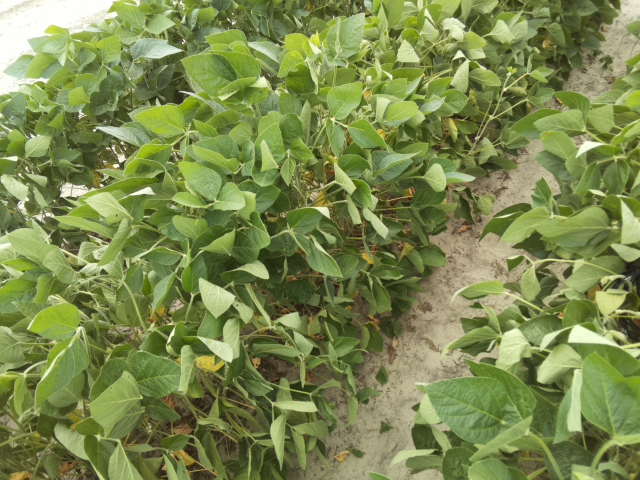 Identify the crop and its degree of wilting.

soybean, slight leaflet or petiole turgor loss in upper canopy
